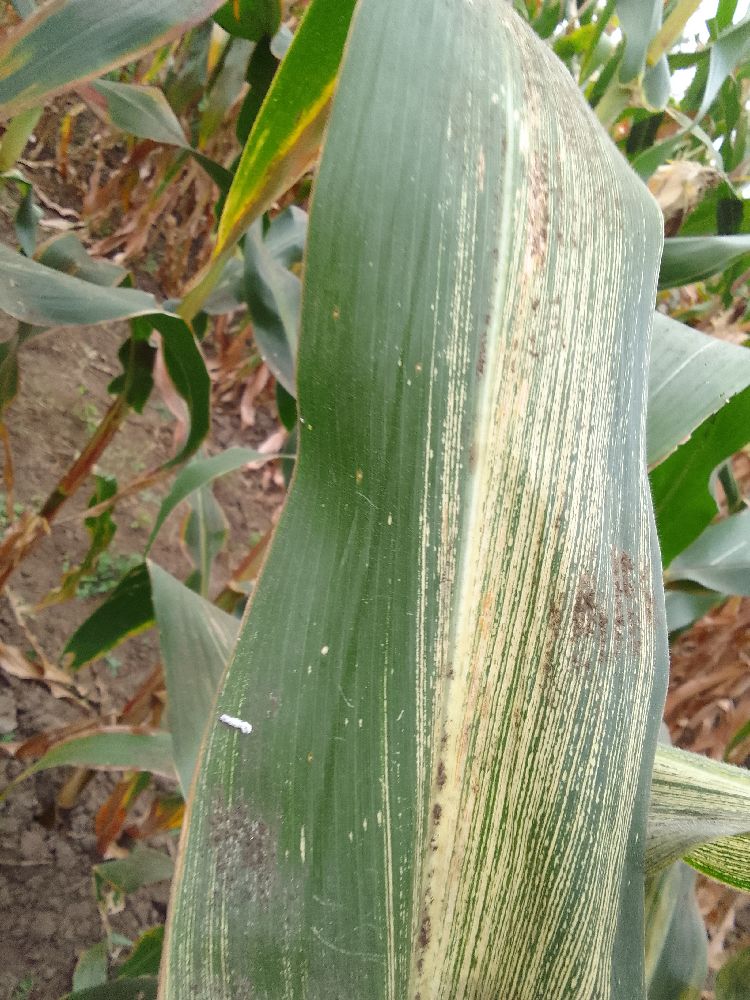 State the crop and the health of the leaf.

maize, maize streak virus
